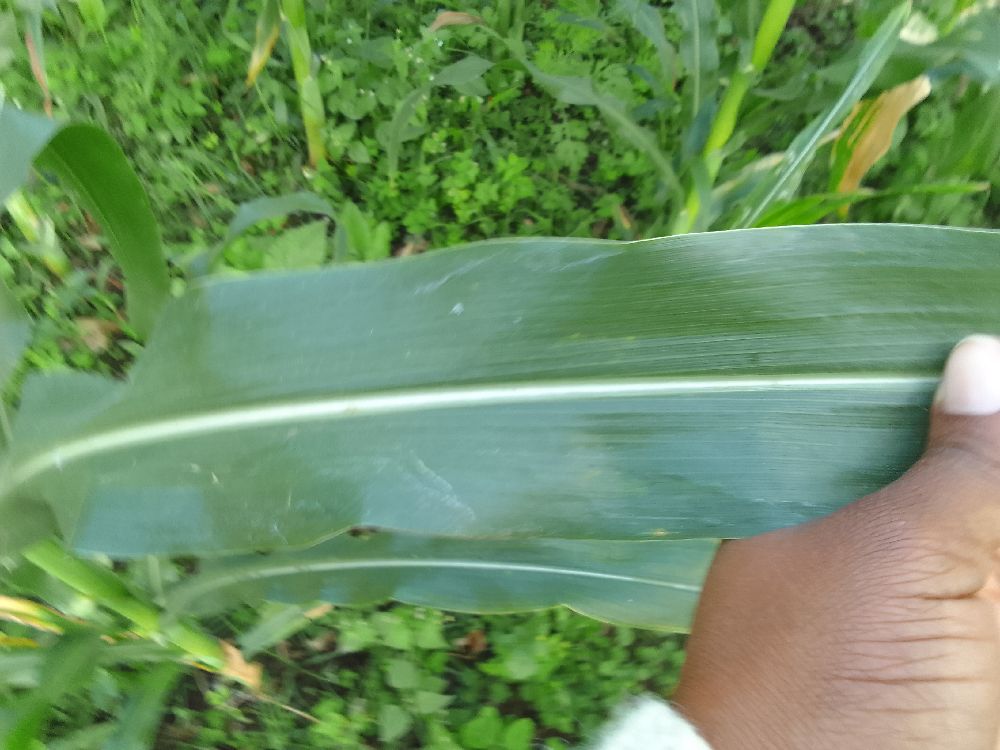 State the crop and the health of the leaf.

maize, healthy
